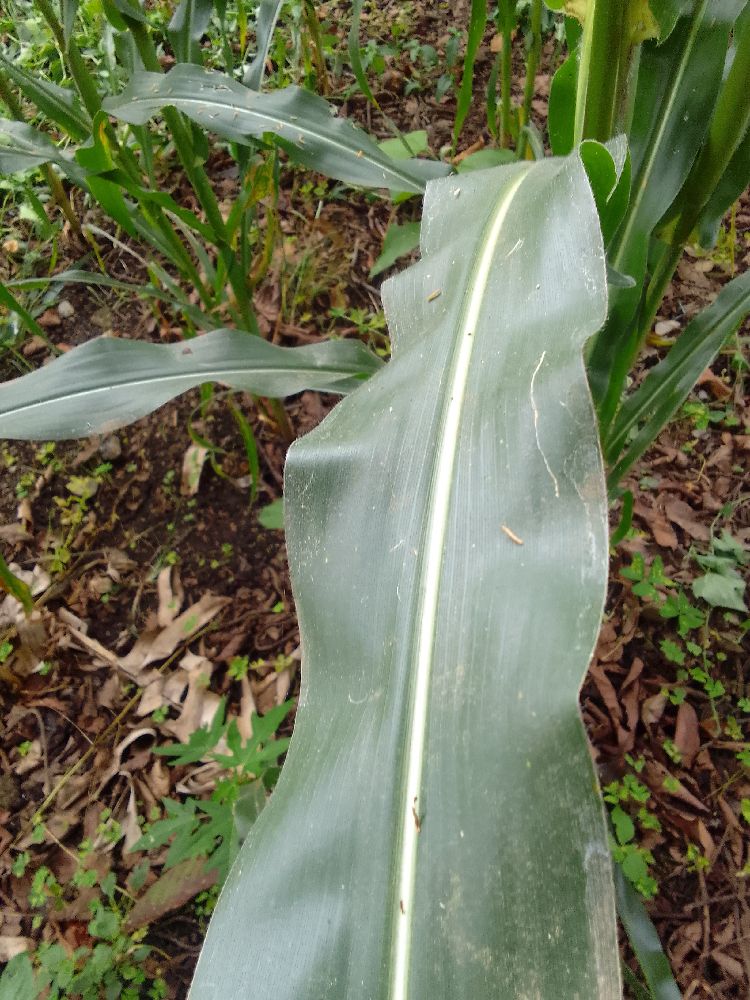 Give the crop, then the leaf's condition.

maize, healthy
